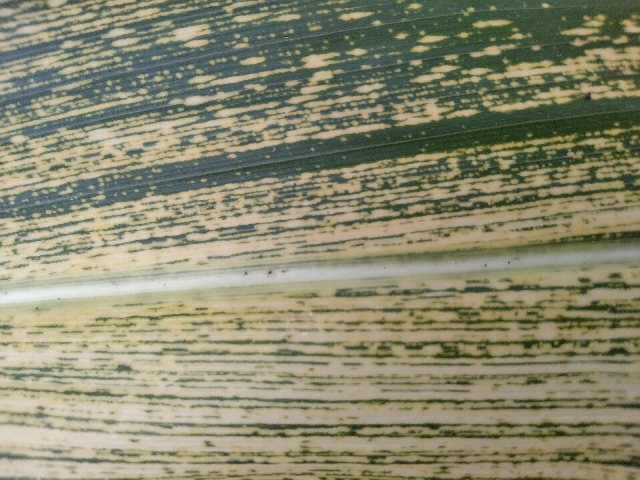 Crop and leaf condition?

maize, maize streak virus
